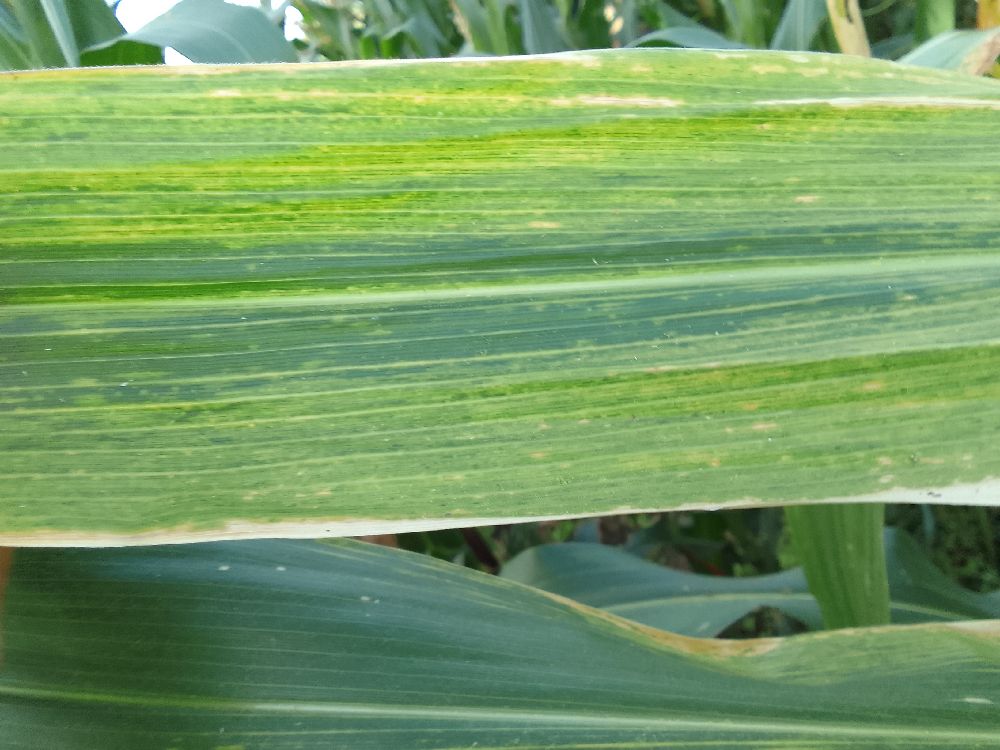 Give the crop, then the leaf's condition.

maize, maize lethal necrosis
